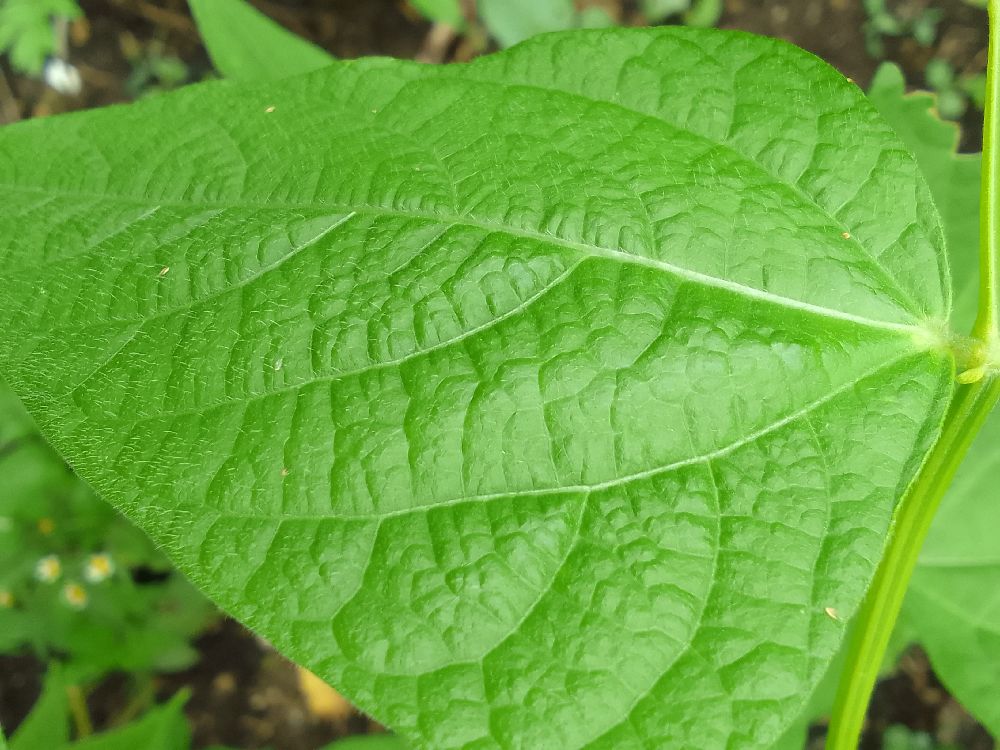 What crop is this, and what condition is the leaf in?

common bean, healthy
